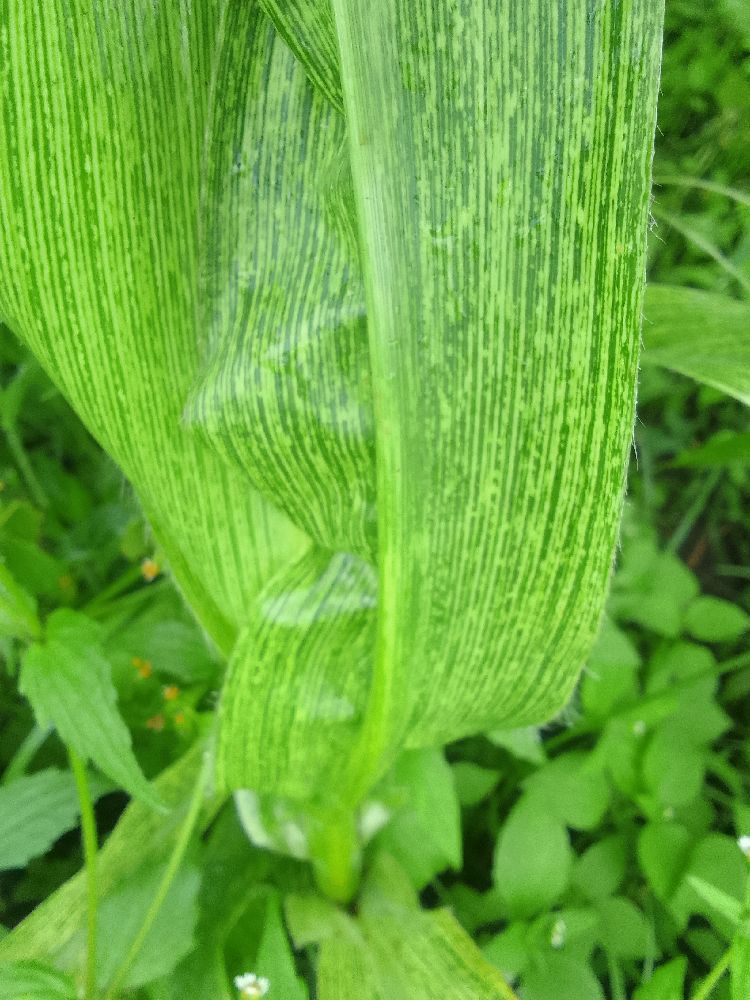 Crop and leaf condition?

maize, maize streak virus
